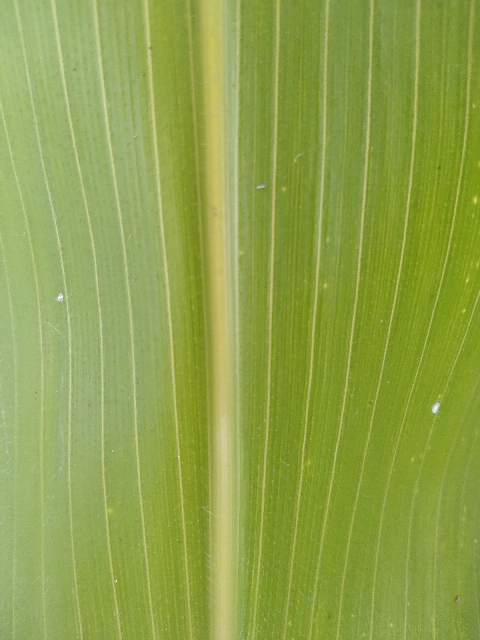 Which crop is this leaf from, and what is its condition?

maize, healthy
